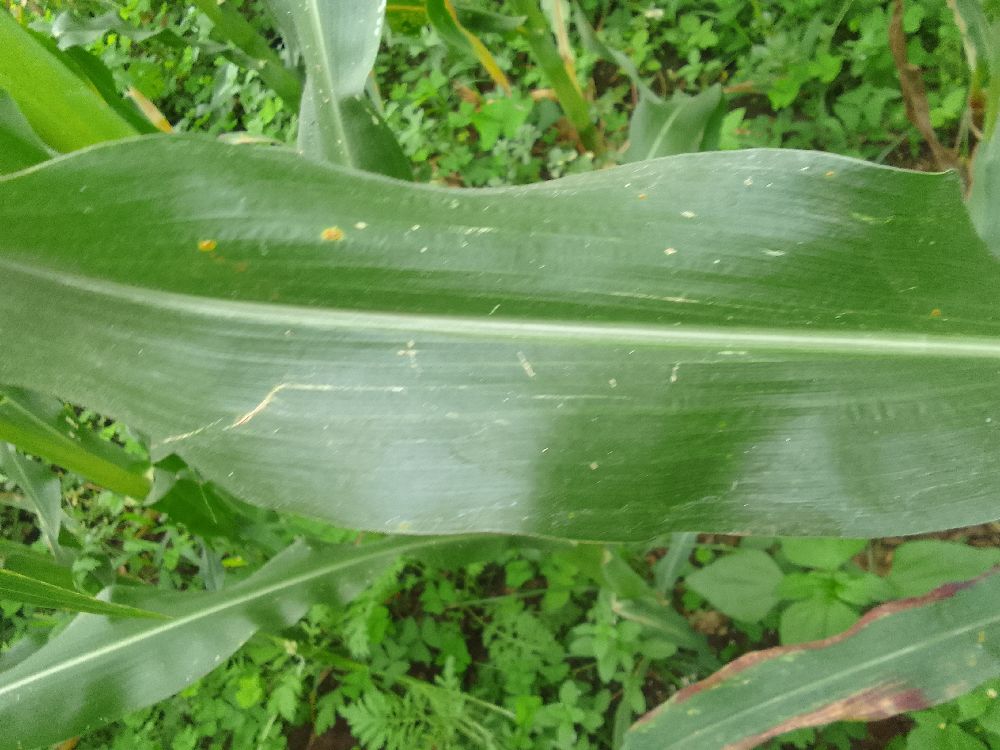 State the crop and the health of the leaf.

maize, healthy
